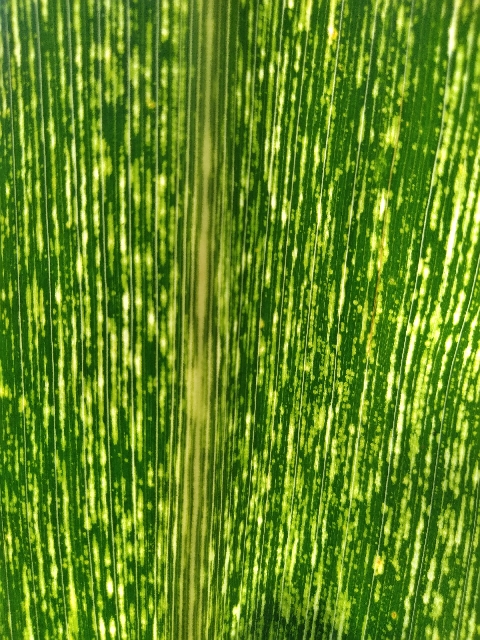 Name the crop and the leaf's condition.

maize, maize streak virus
